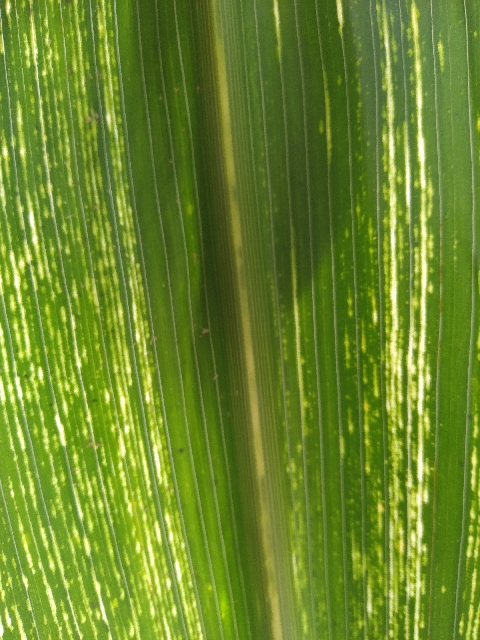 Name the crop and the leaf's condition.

maize, maize streak virus
